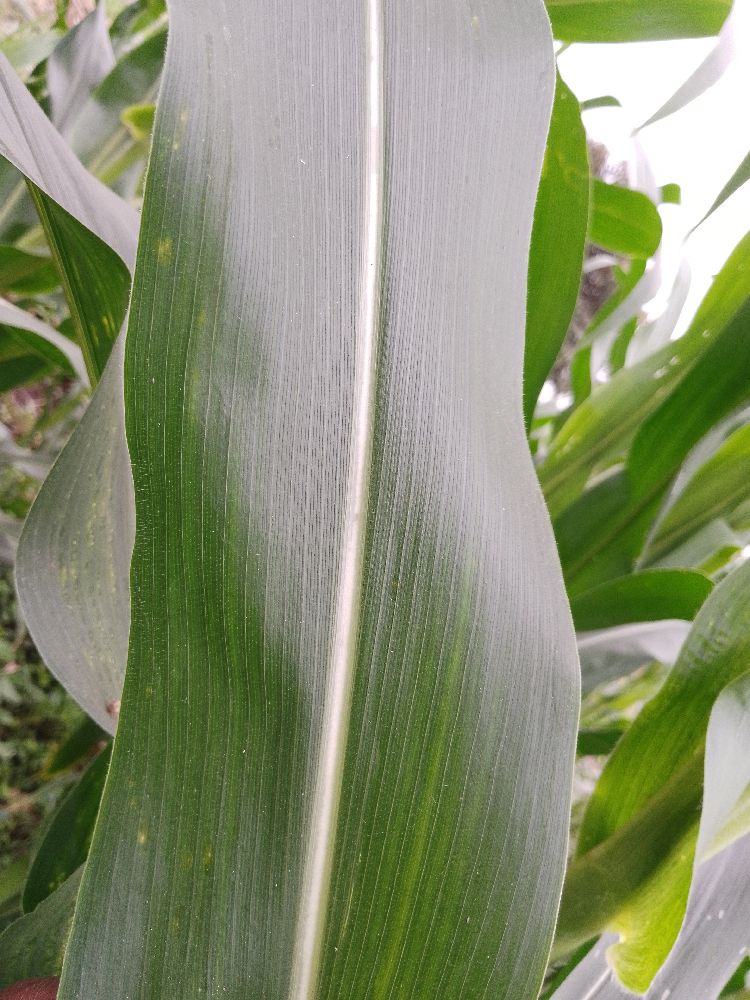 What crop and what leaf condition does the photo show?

maize, healthy
